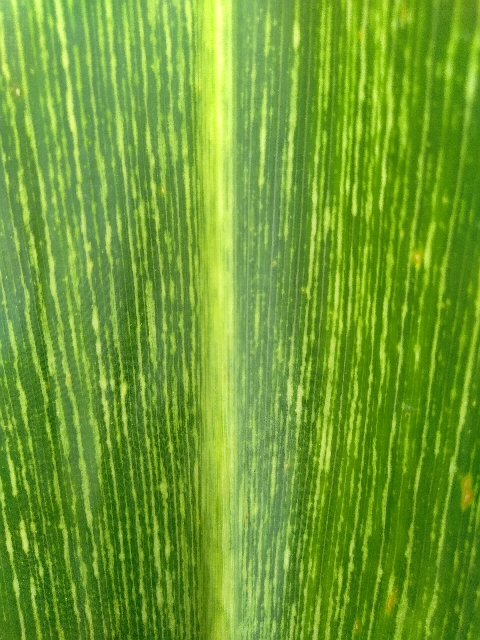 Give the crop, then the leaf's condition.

maize, maize streak virus
